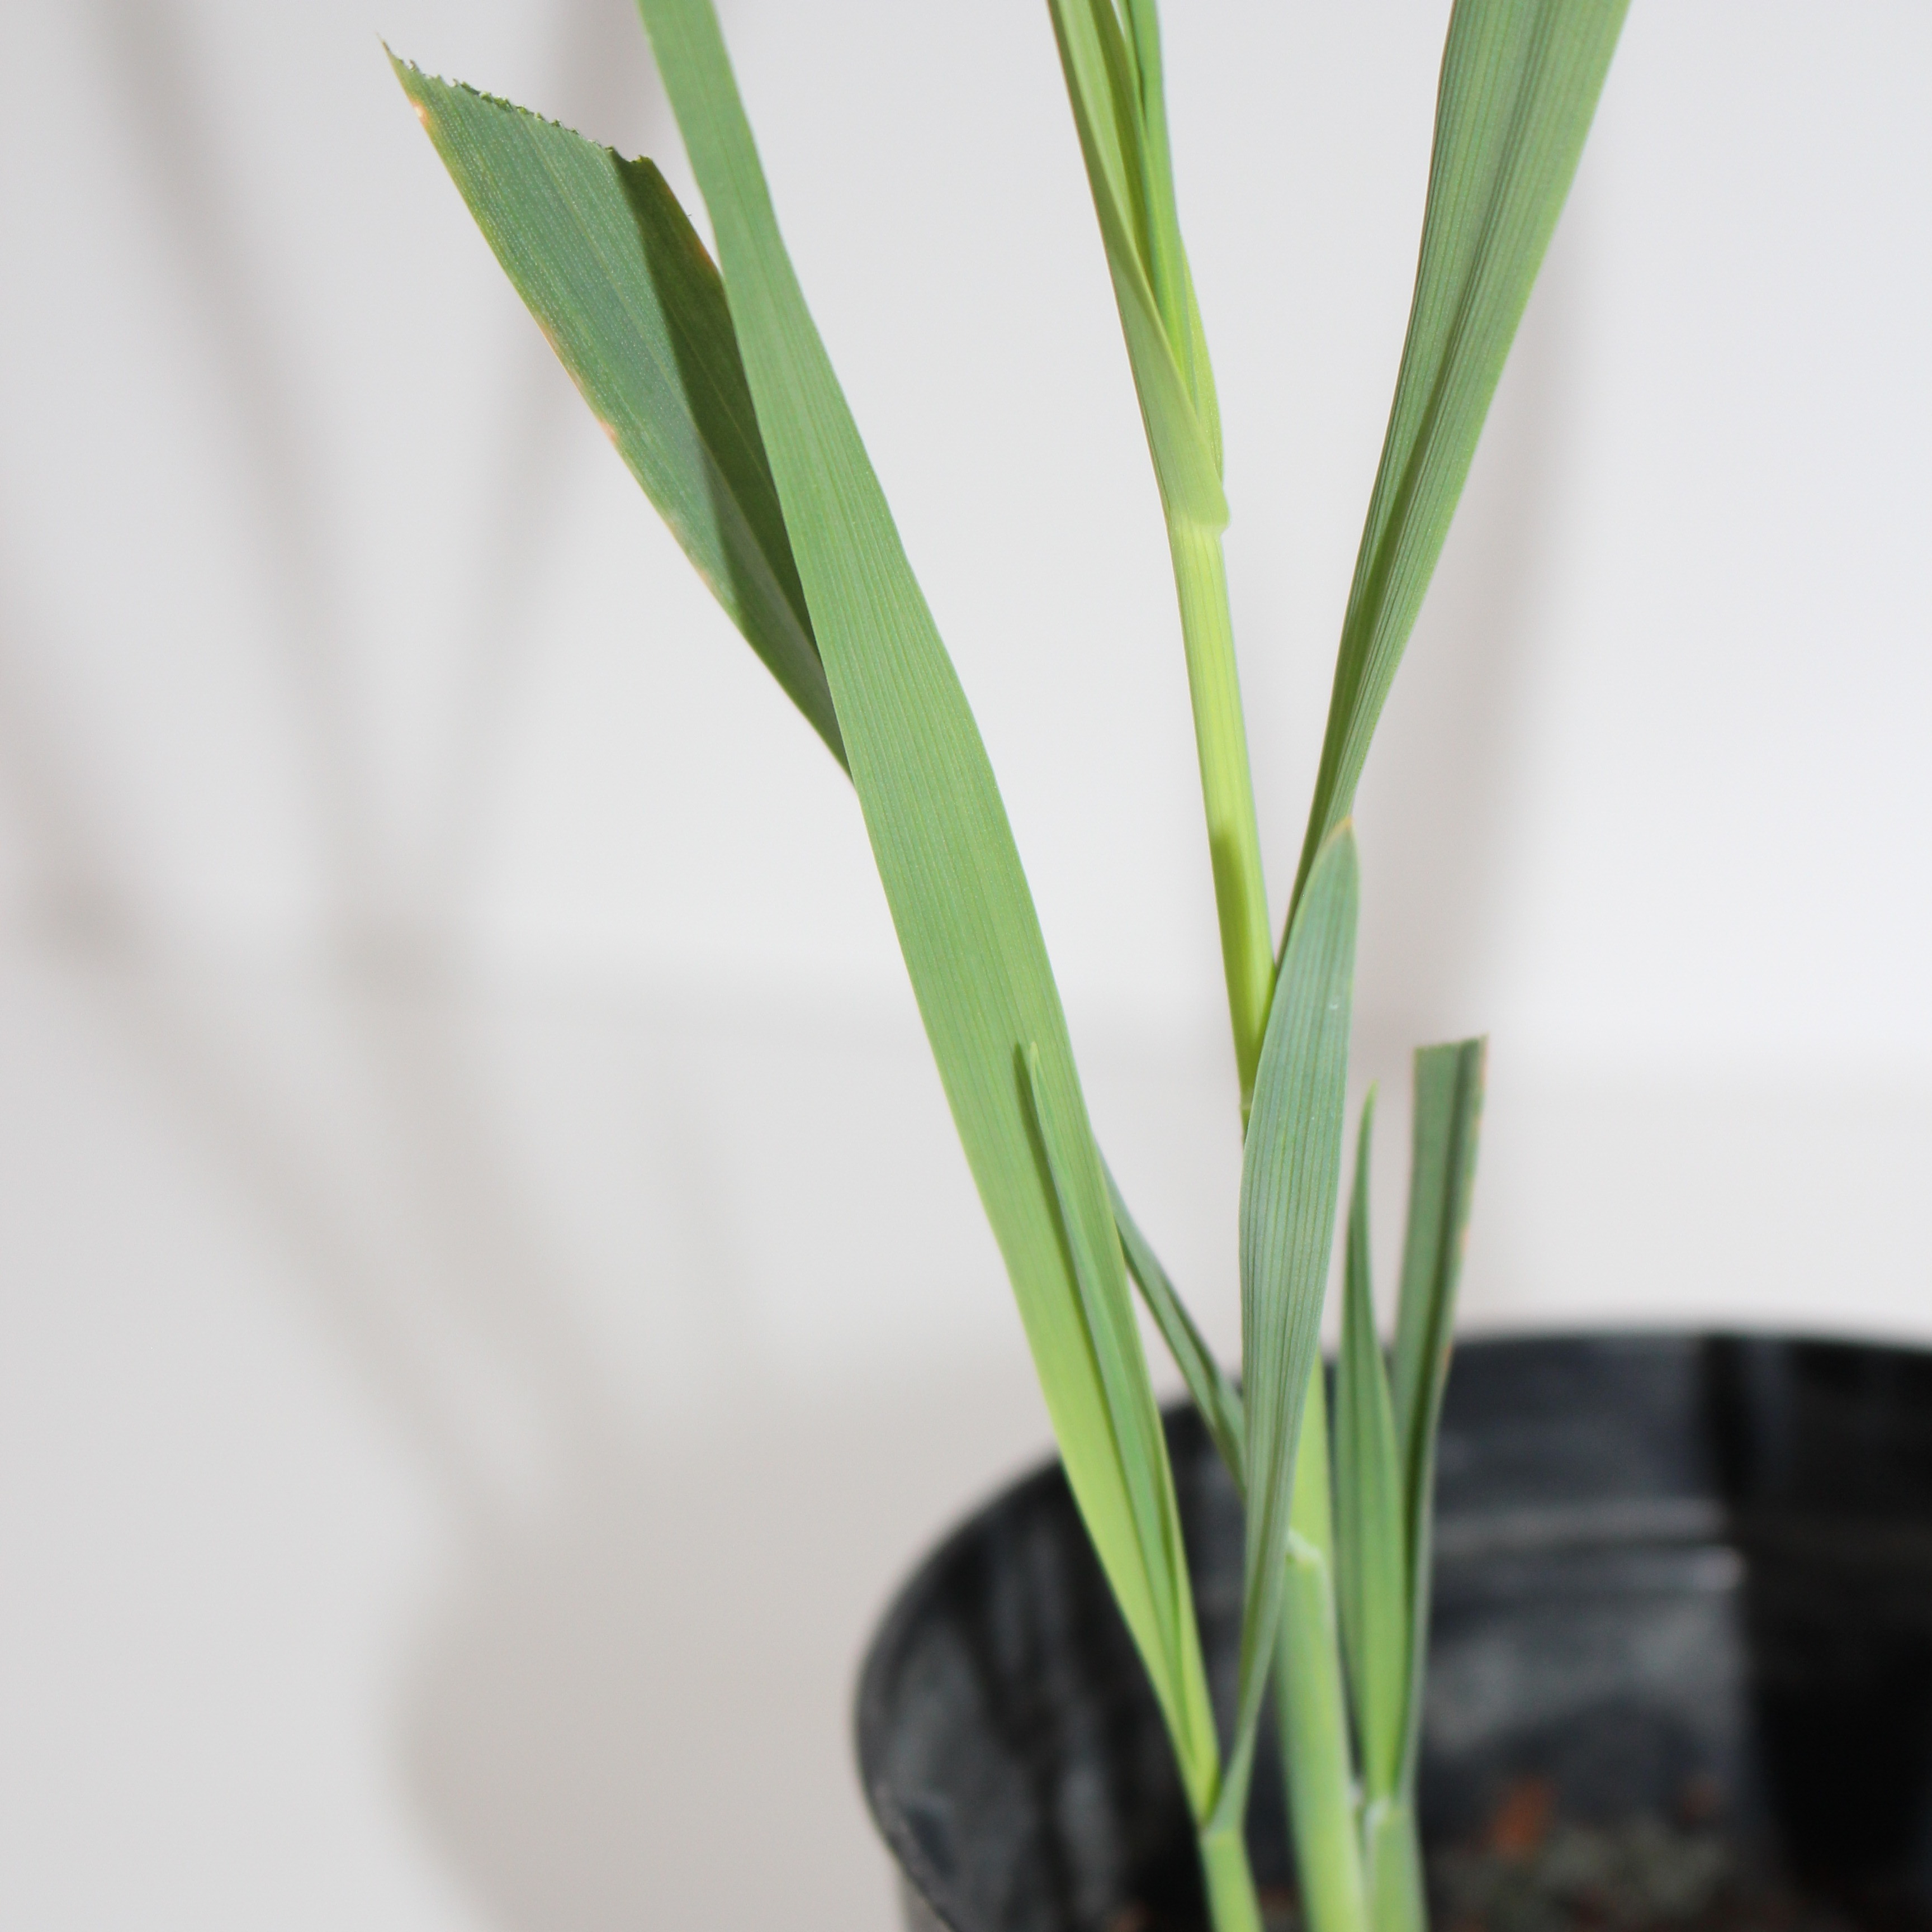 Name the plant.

Avena sterilis
